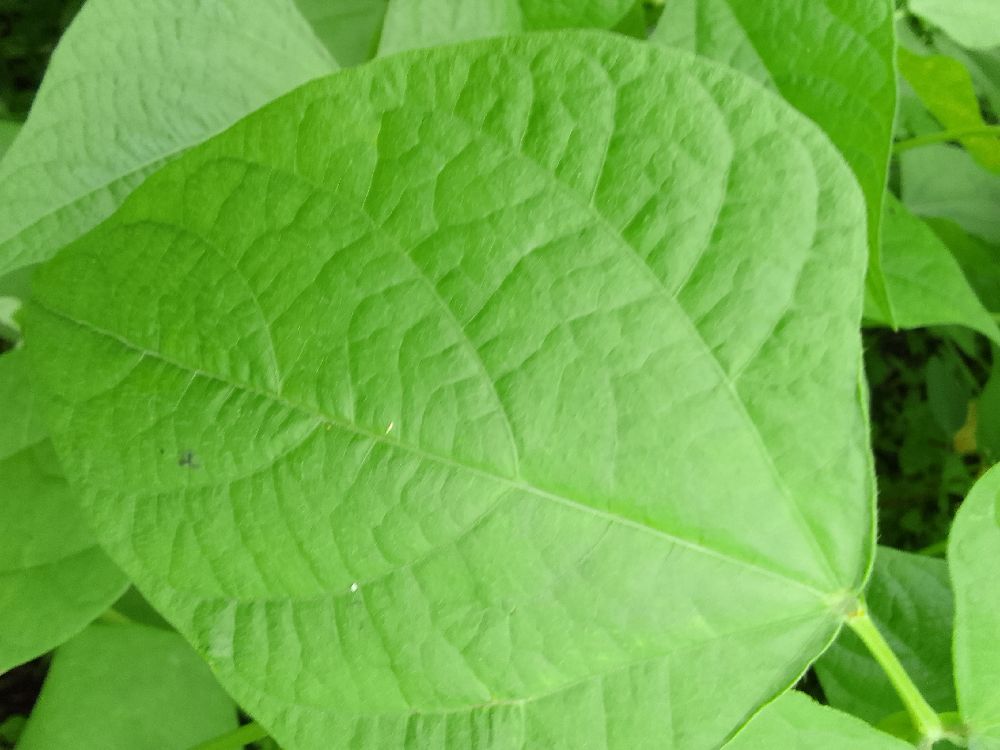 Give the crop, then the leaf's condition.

common bean, healthy
